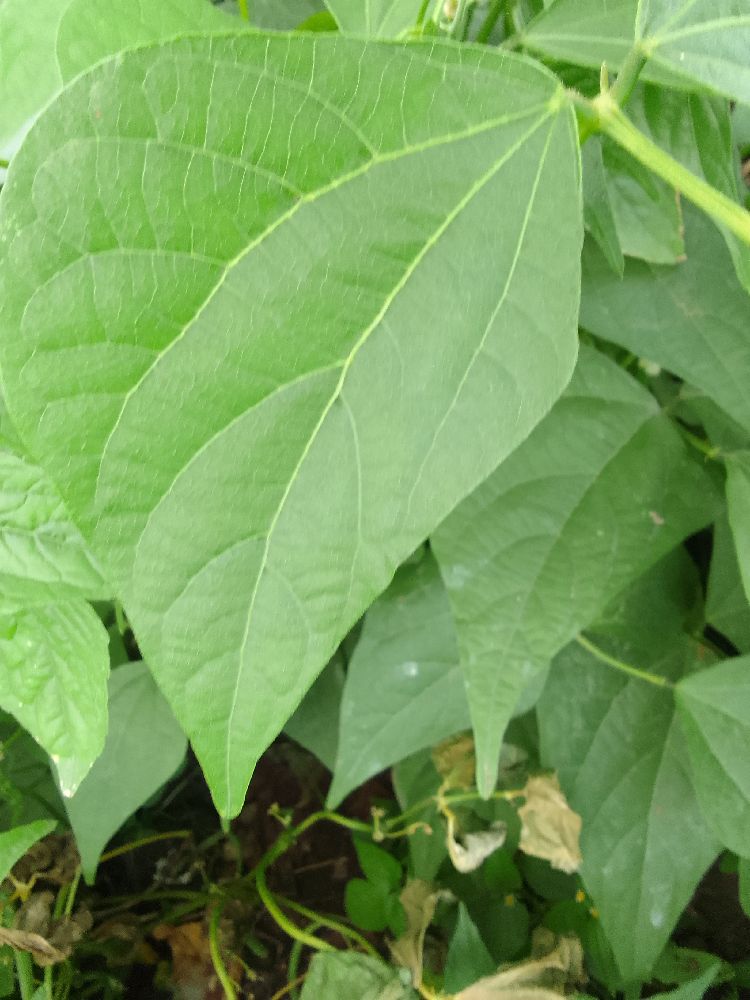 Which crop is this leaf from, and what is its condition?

common bean, healthy
